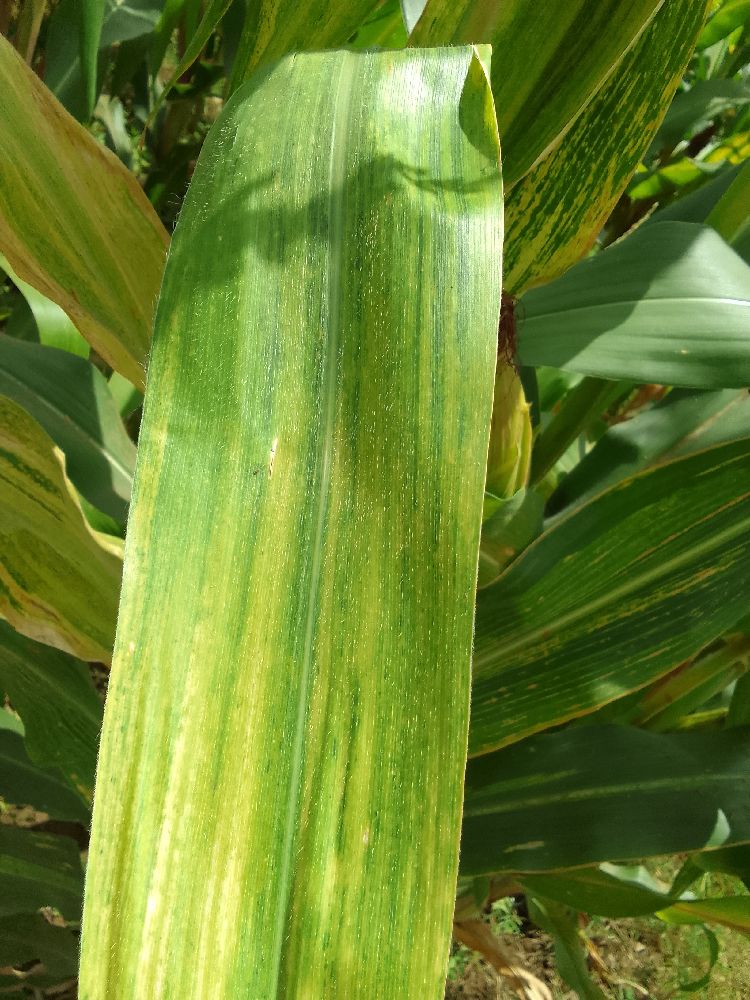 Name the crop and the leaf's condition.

maize, maize lethal necrosis
